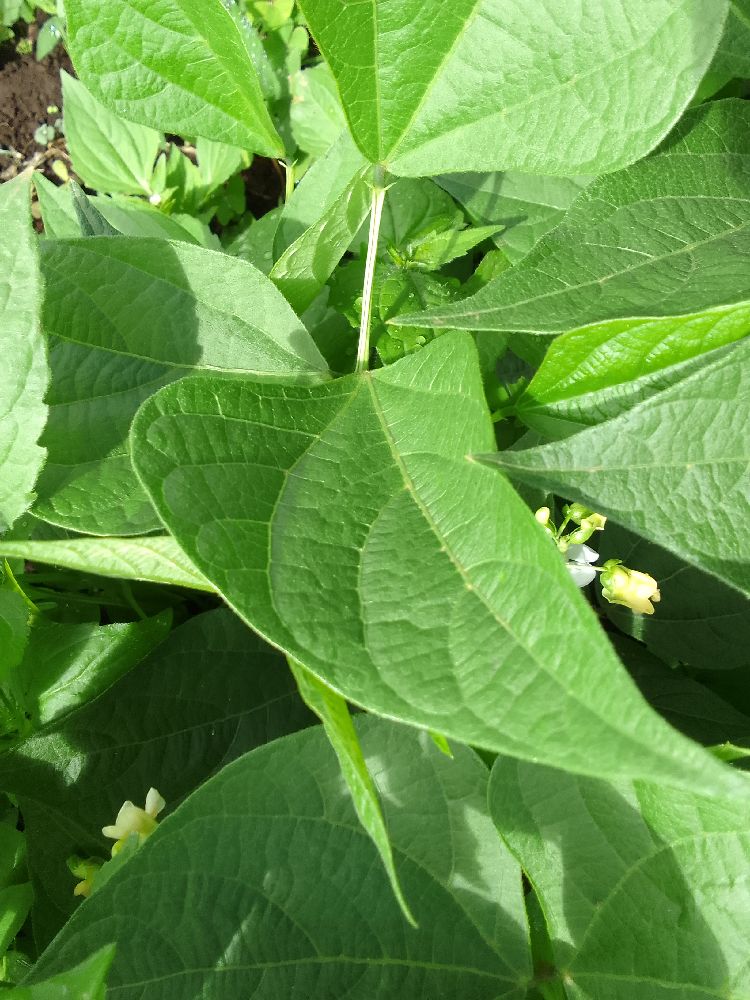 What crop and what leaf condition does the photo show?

common bean, healthy
